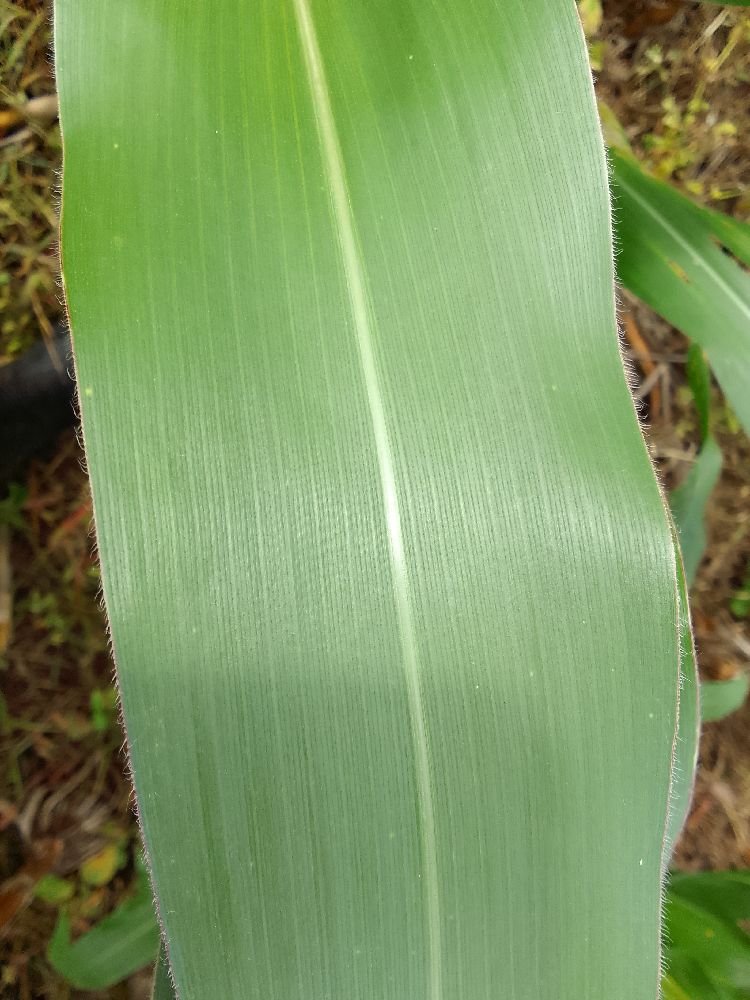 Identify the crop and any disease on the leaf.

maize, healthy
